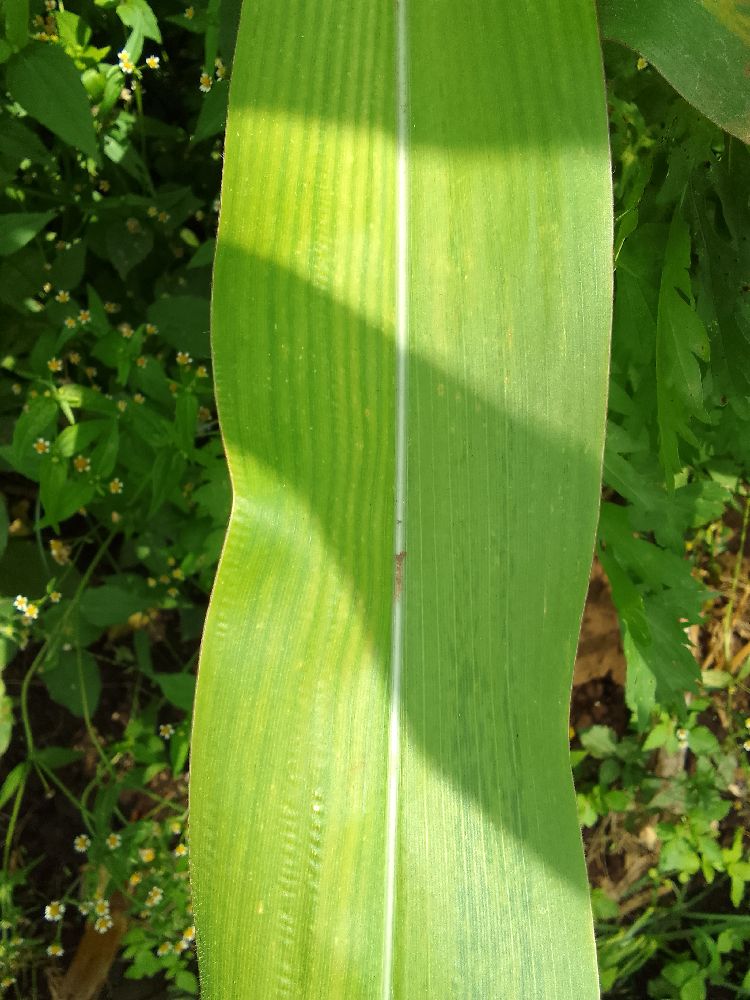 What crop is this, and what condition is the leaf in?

maize, maize lethal necrosis
